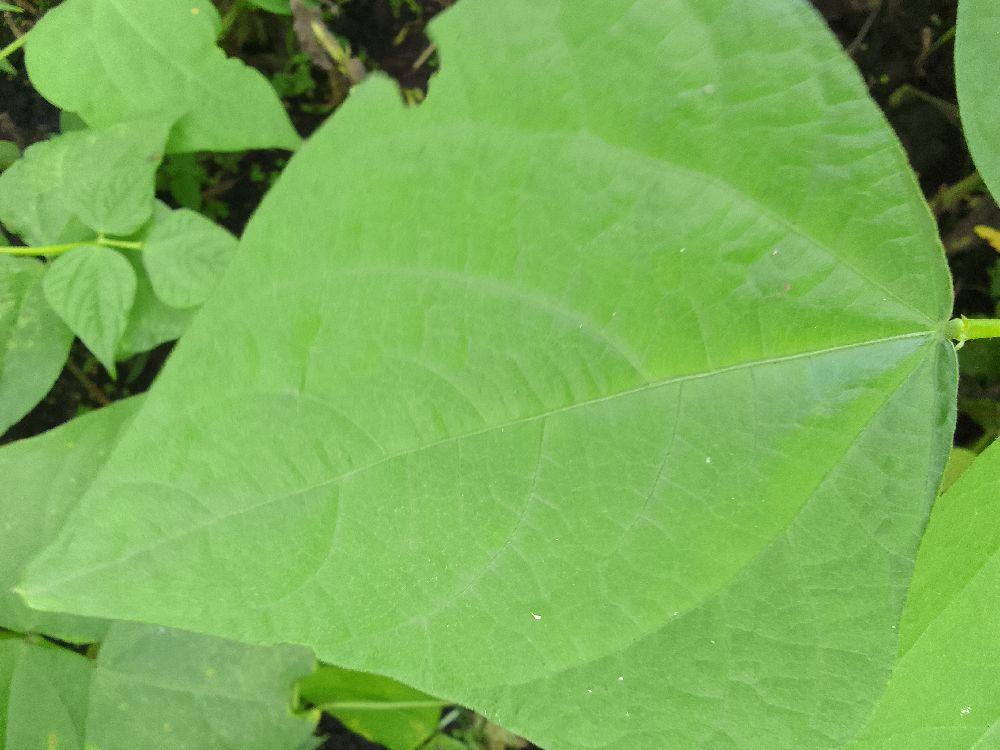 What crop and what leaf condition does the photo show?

common bean, healthy
